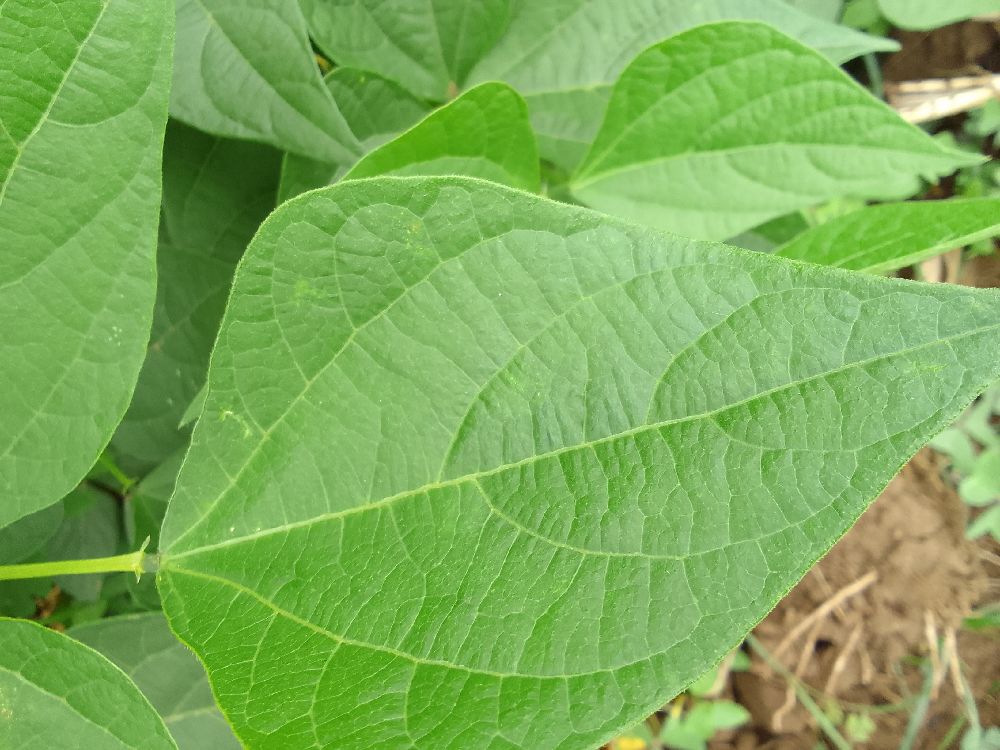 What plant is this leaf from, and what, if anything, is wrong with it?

common bean, healthy
